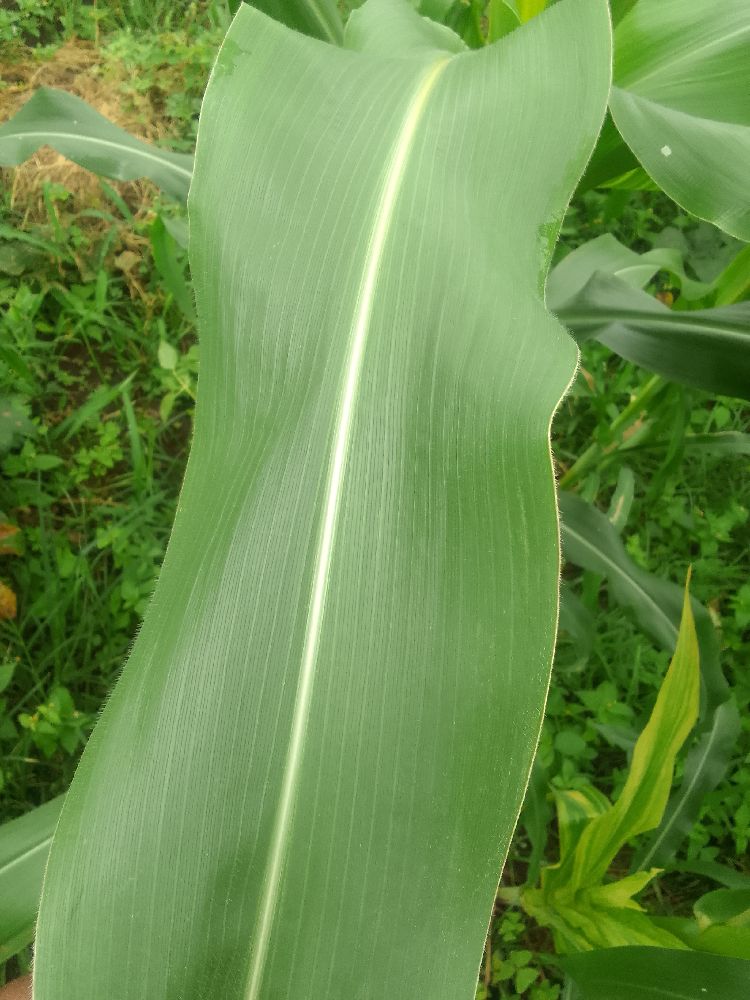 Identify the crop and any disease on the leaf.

maize, healthy
